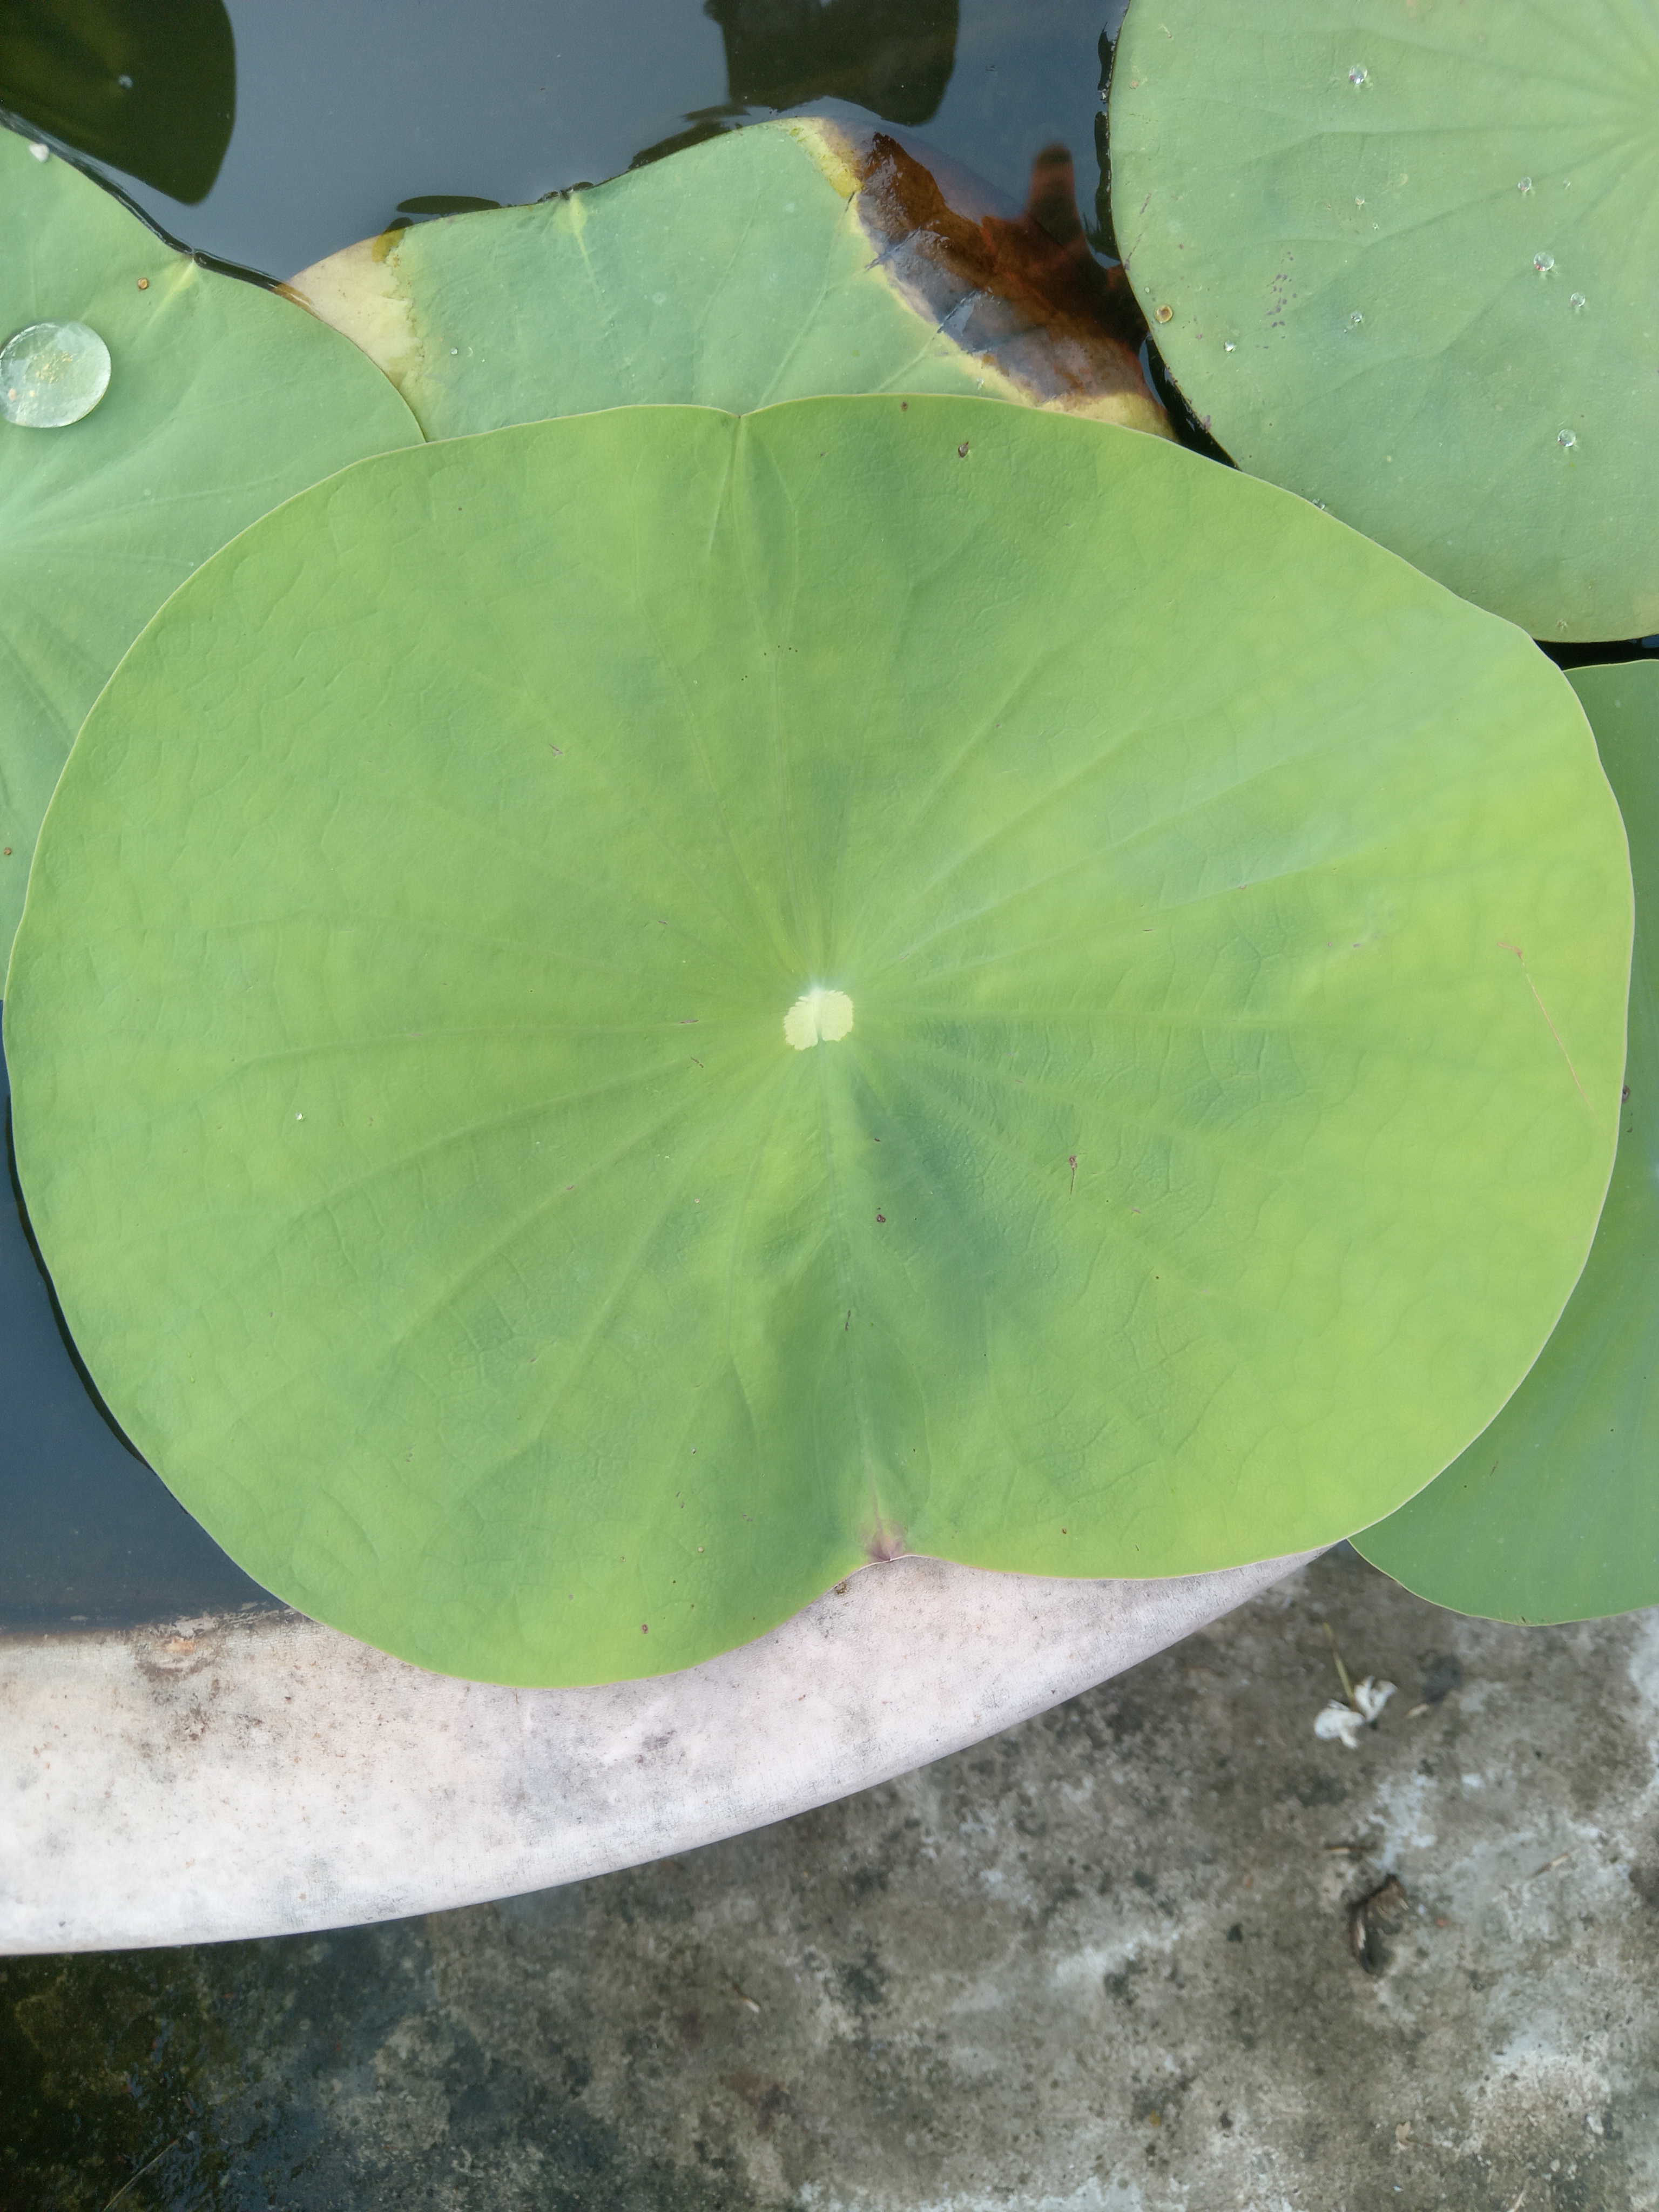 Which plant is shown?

lotus
